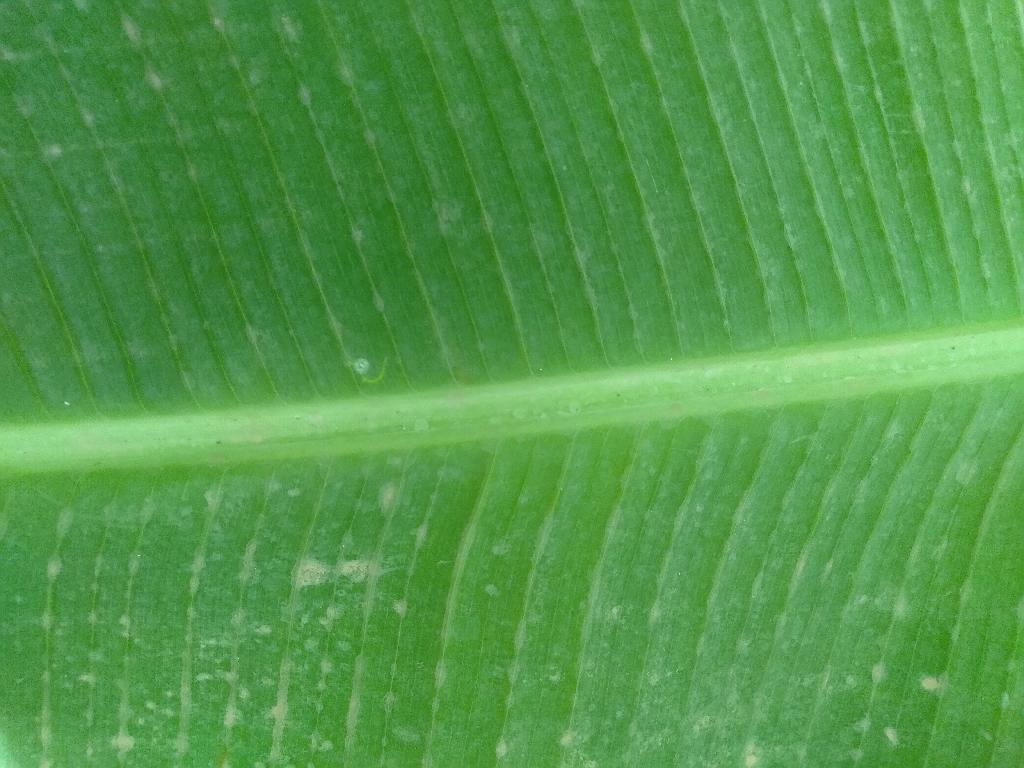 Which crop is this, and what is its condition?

banana, healthy
